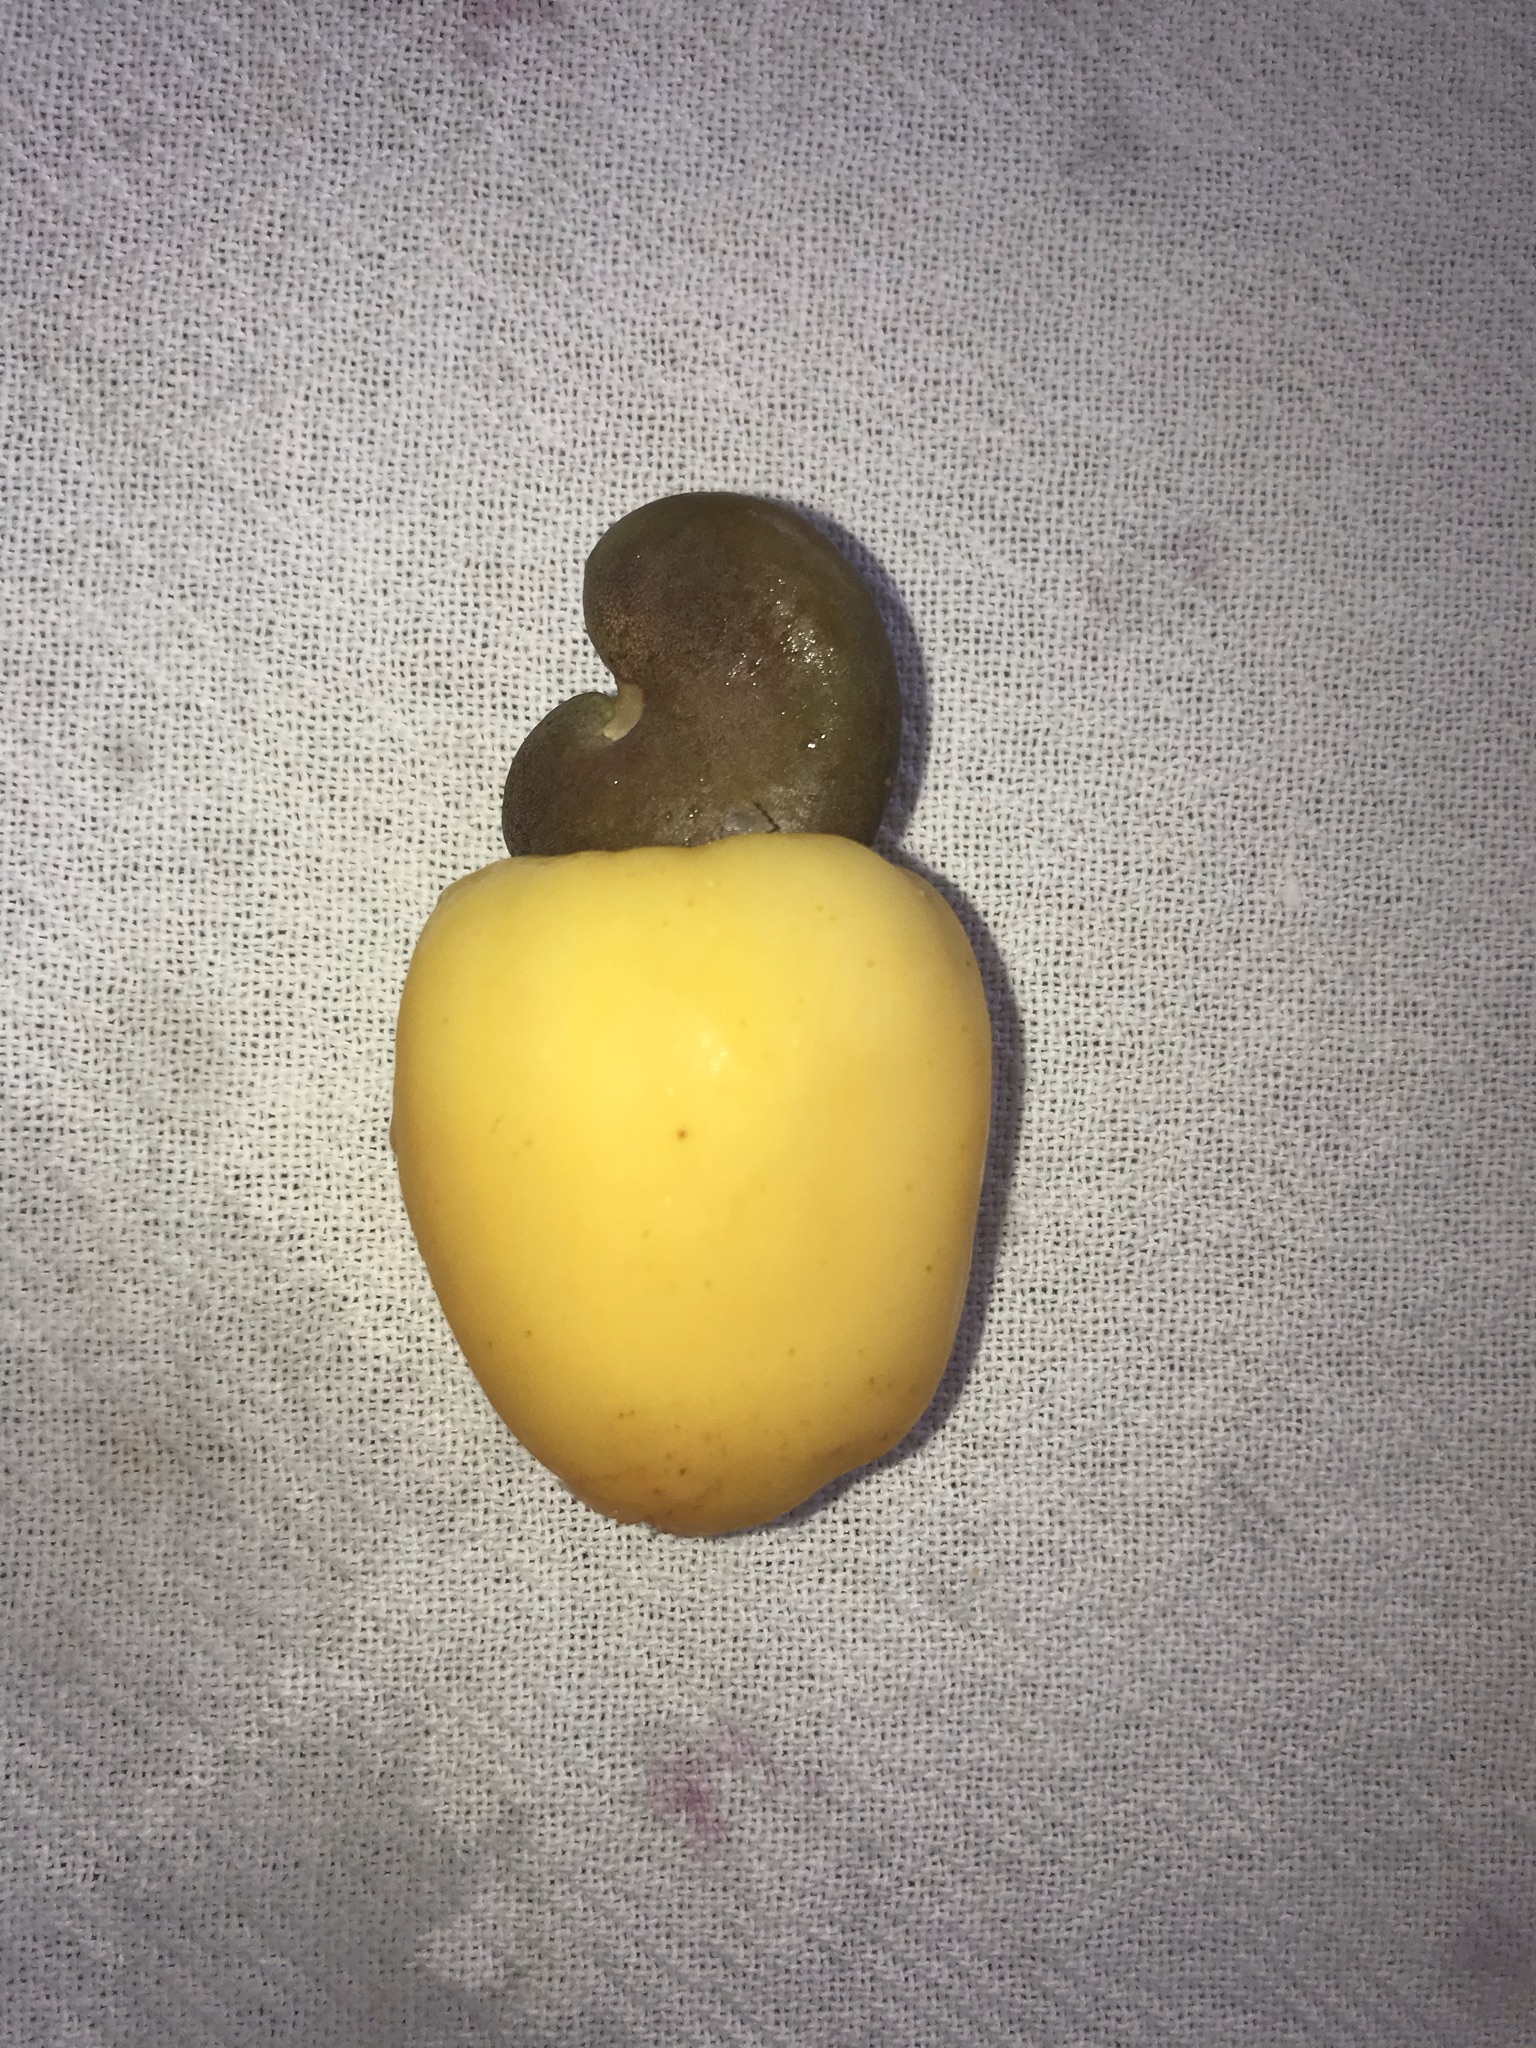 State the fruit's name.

caju amarelo
